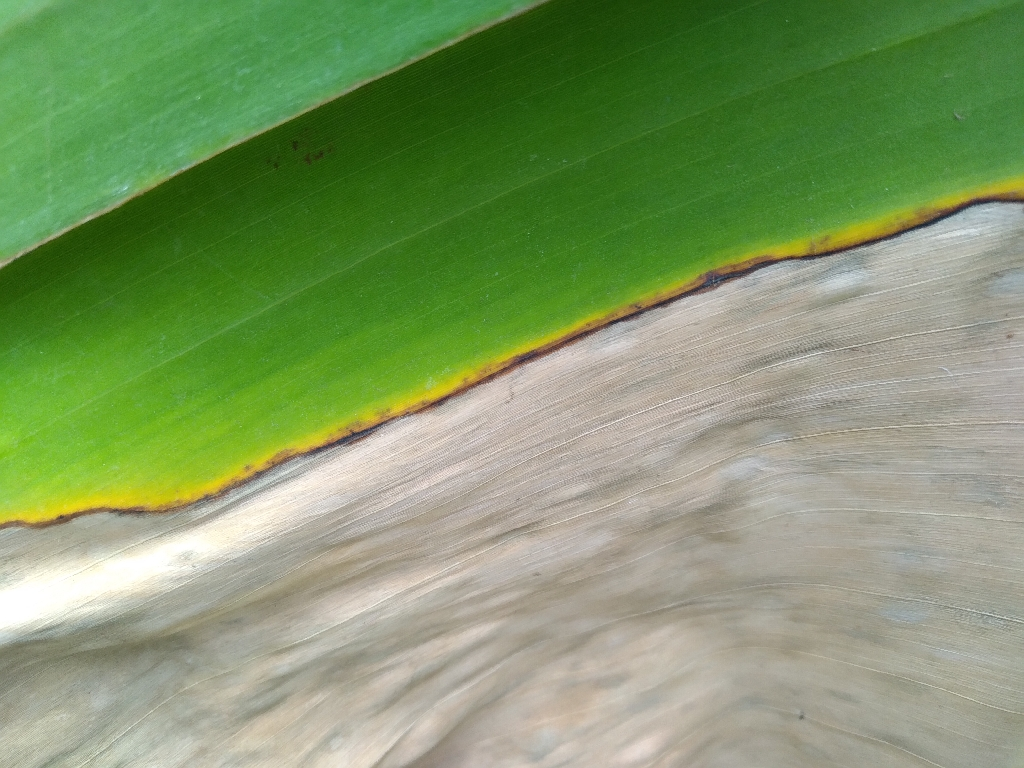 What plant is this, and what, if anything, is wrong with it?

banana, black sigatoka
